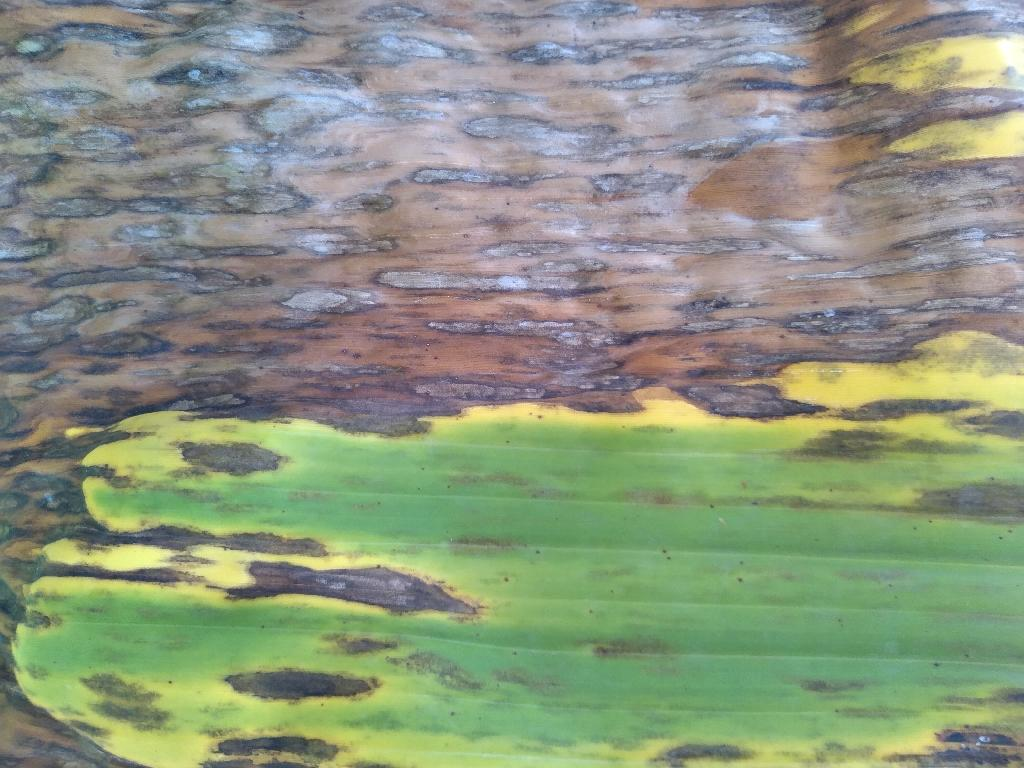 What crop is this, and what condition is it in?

banana, black sigatoka
